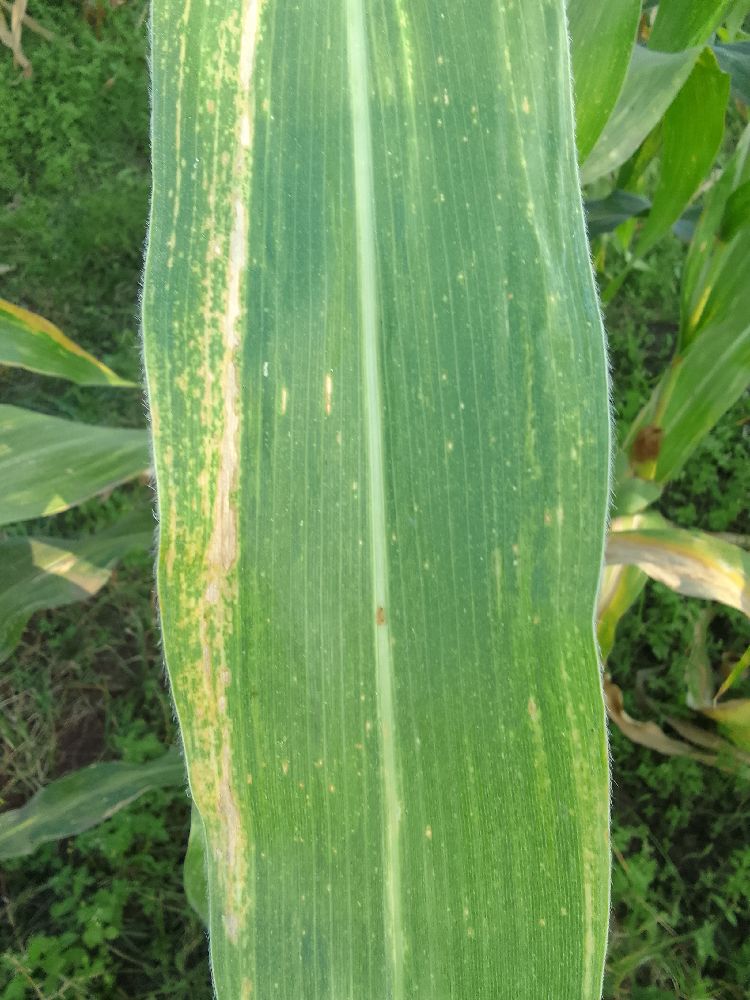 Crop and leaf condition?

maize, maize lethal necrosis
